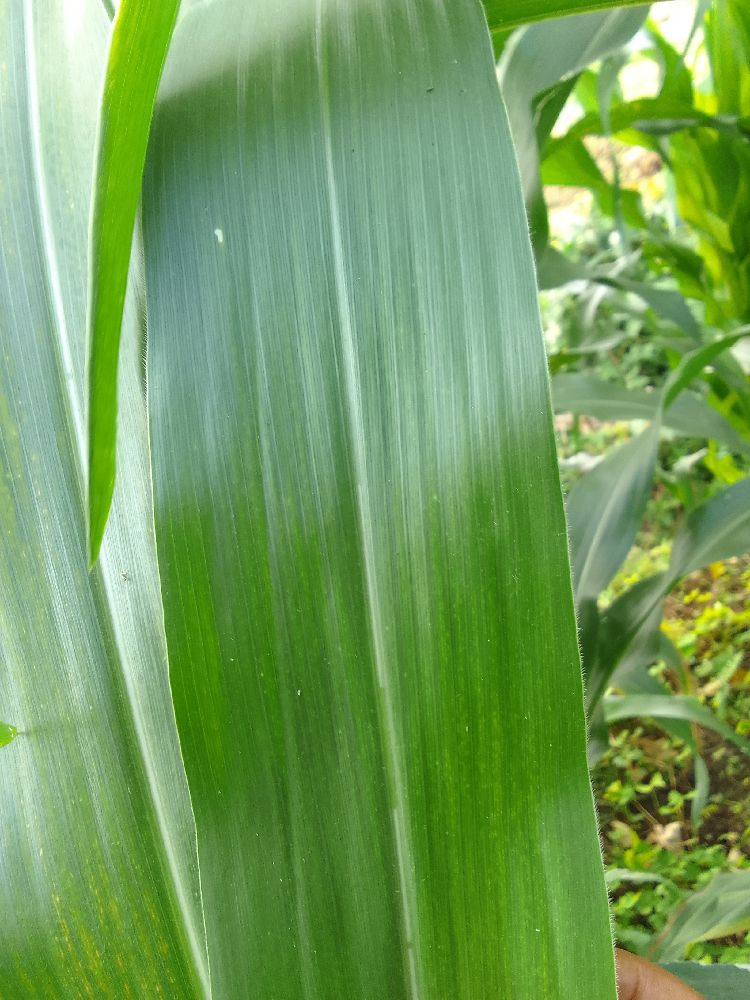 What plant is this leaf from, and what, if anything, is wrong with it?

maize, healthy
